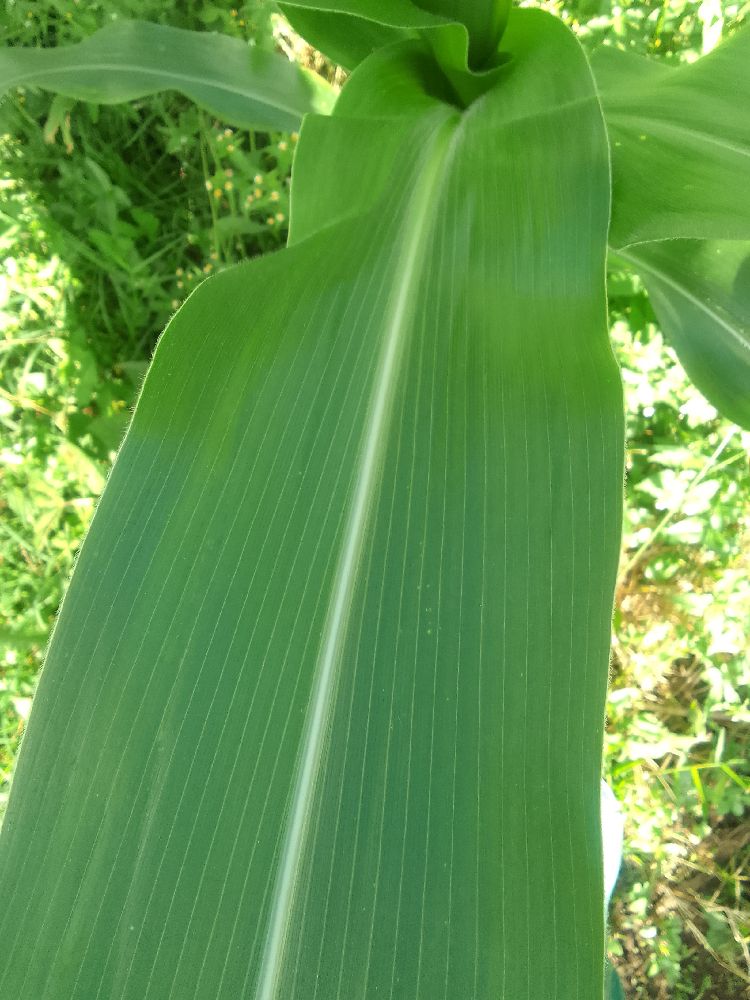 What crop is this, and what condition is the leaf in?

maize, healthy
